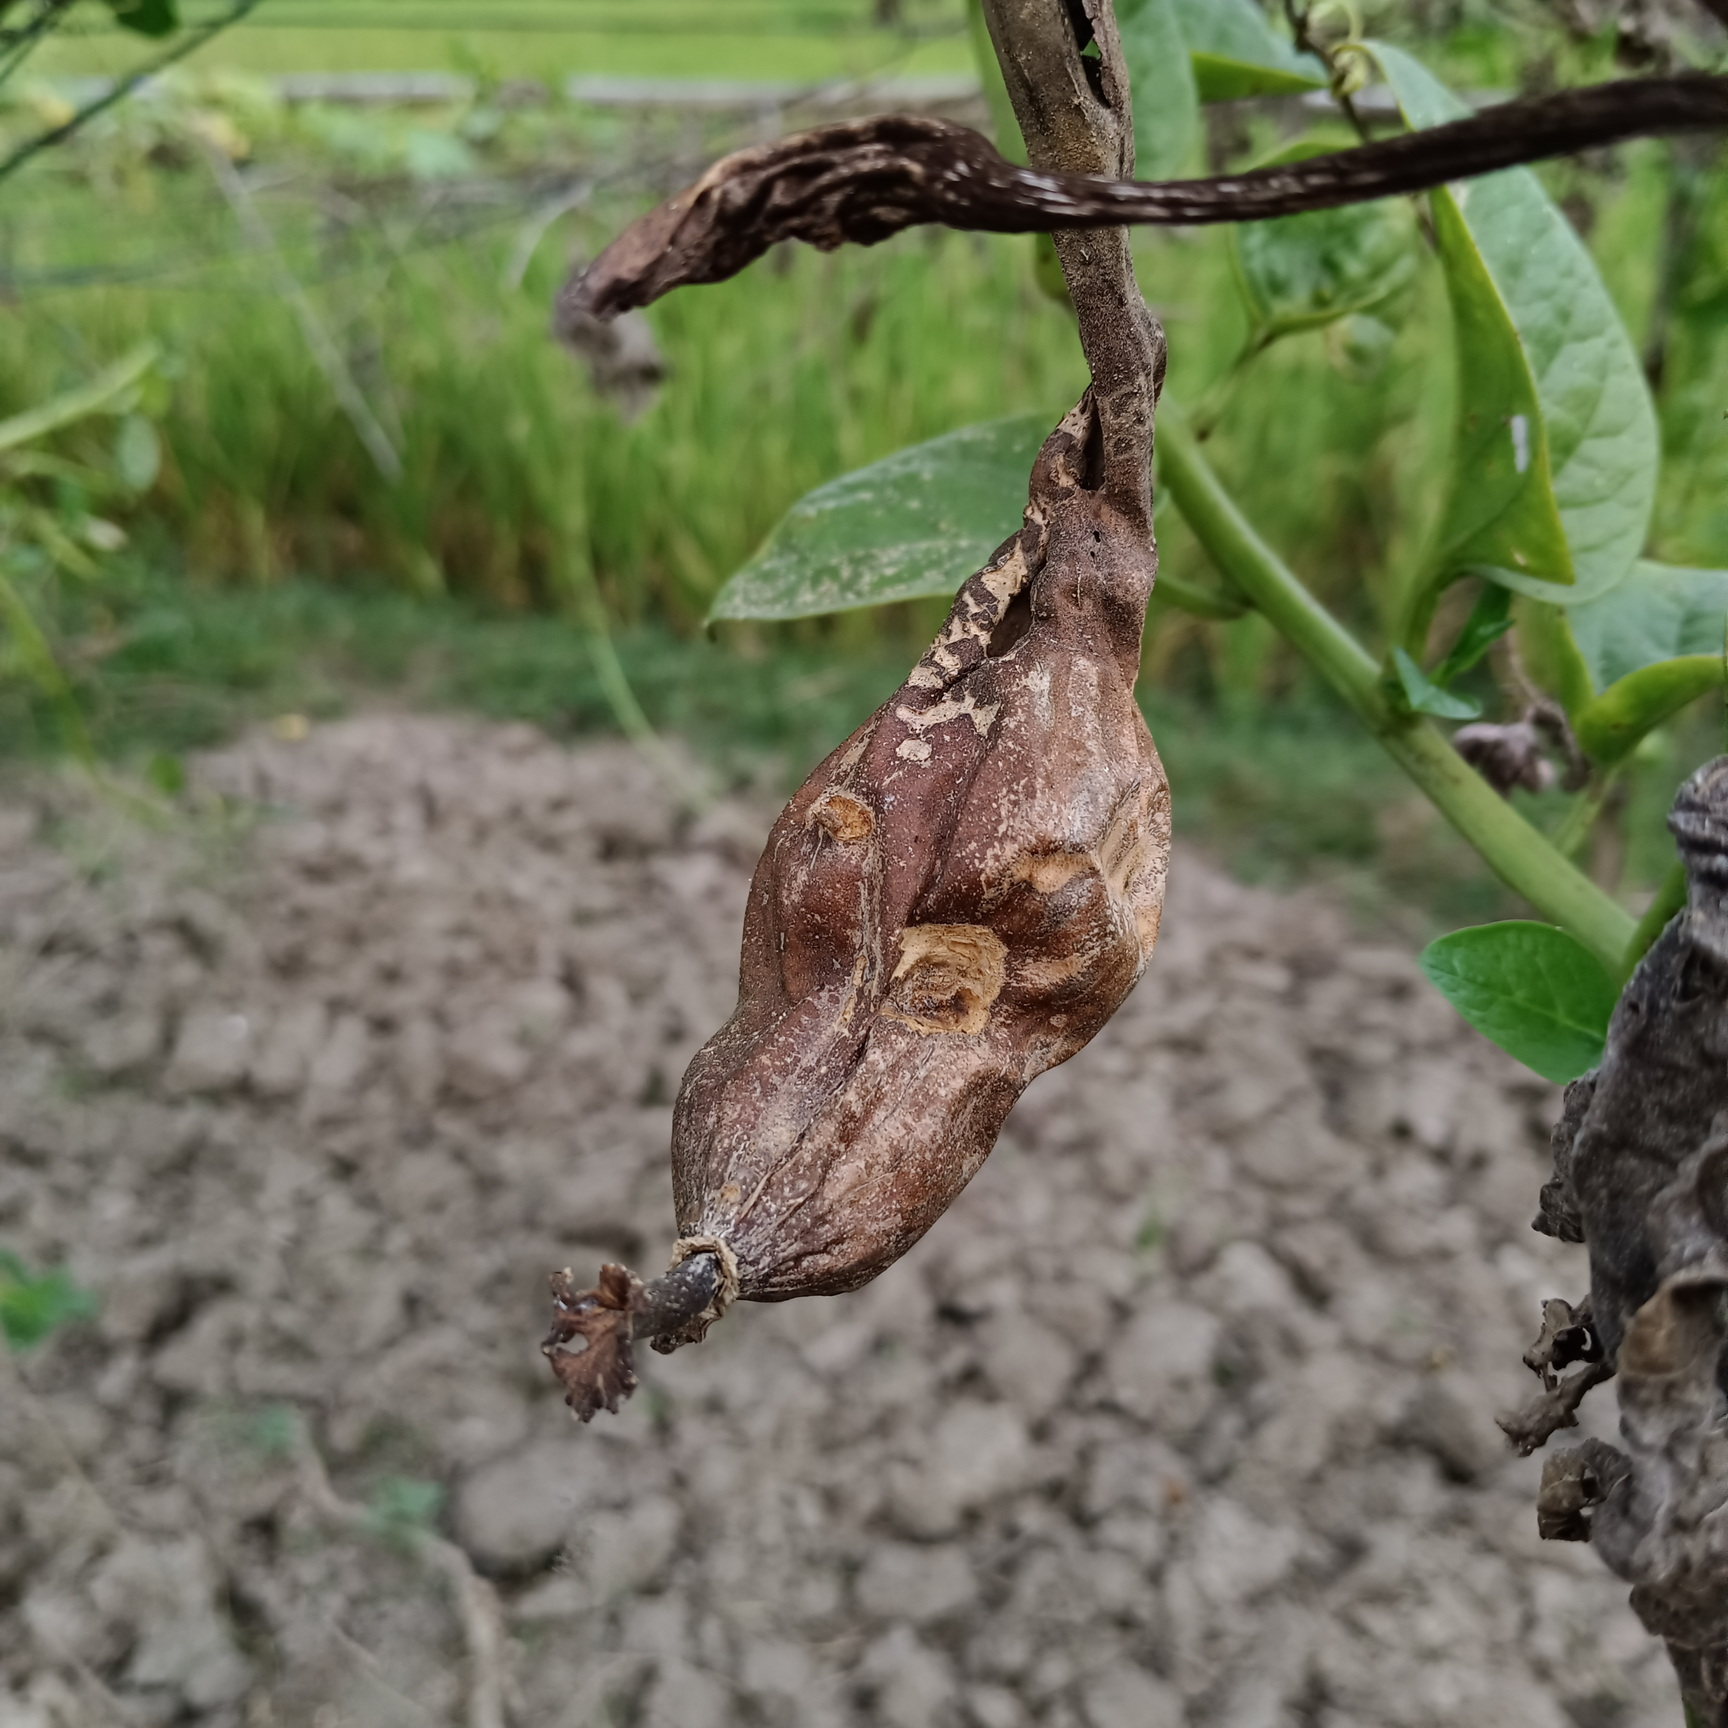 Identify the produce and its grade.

luffa, faulty
